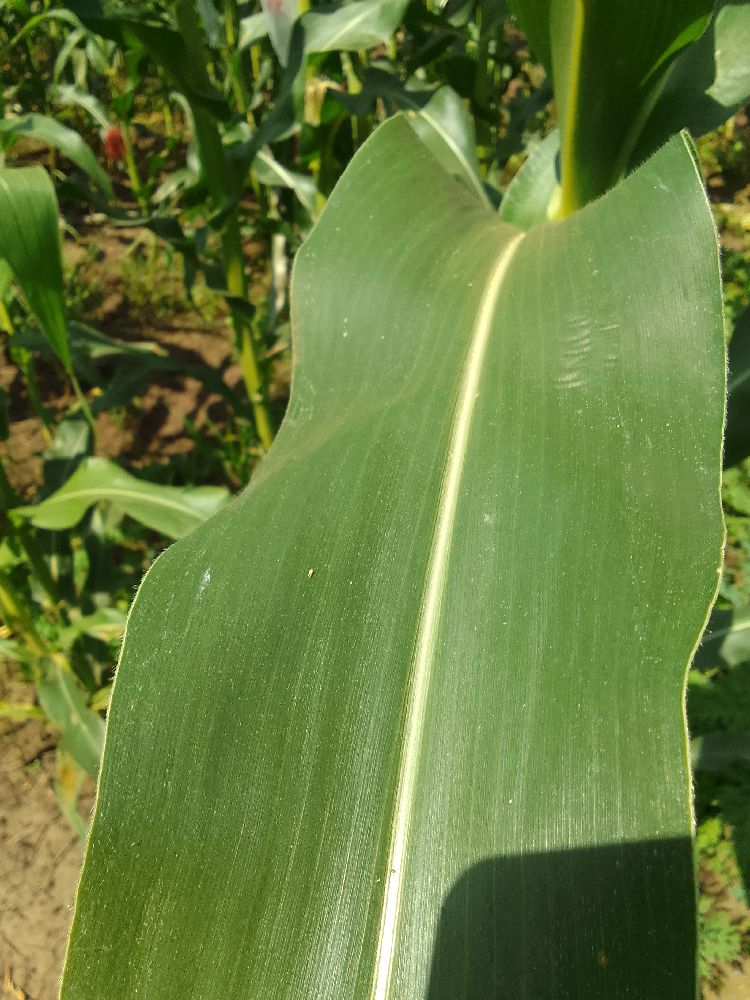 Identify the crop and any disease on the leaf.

maize, healthy
